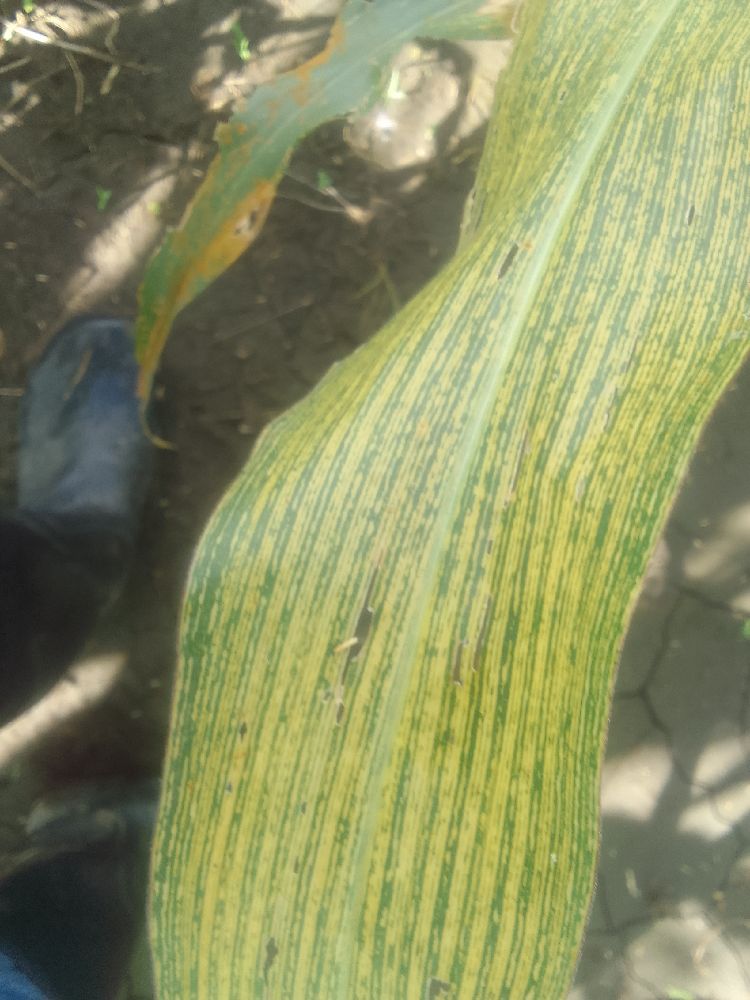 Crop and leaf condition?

maize, maize streak virus
